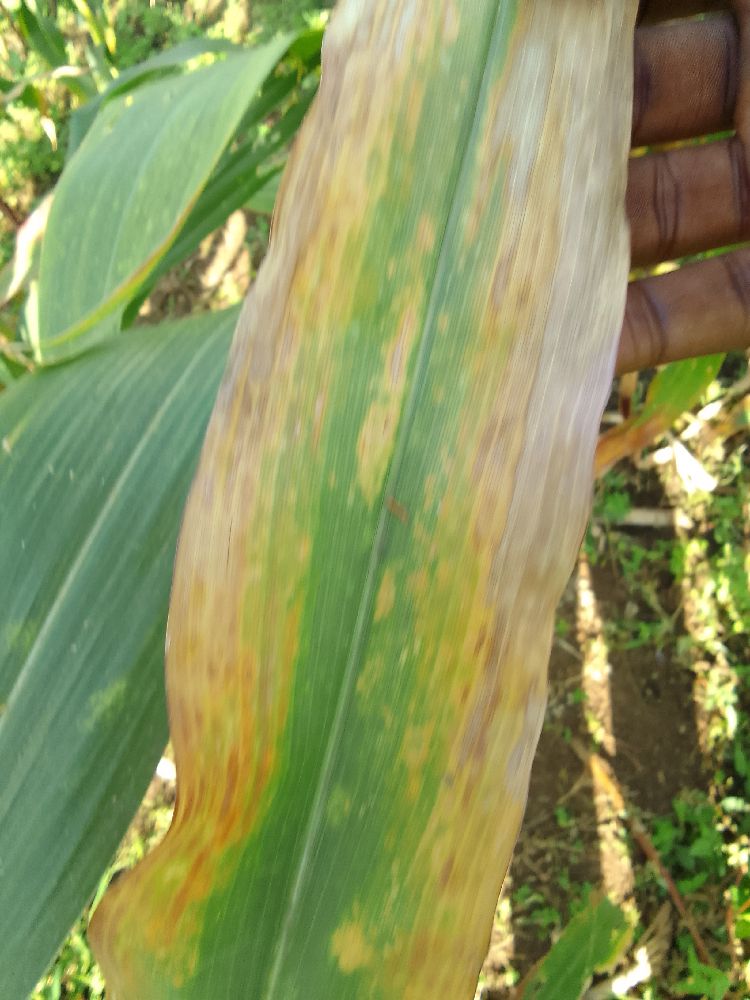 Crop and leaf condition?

maize, maize lethal necrosis
